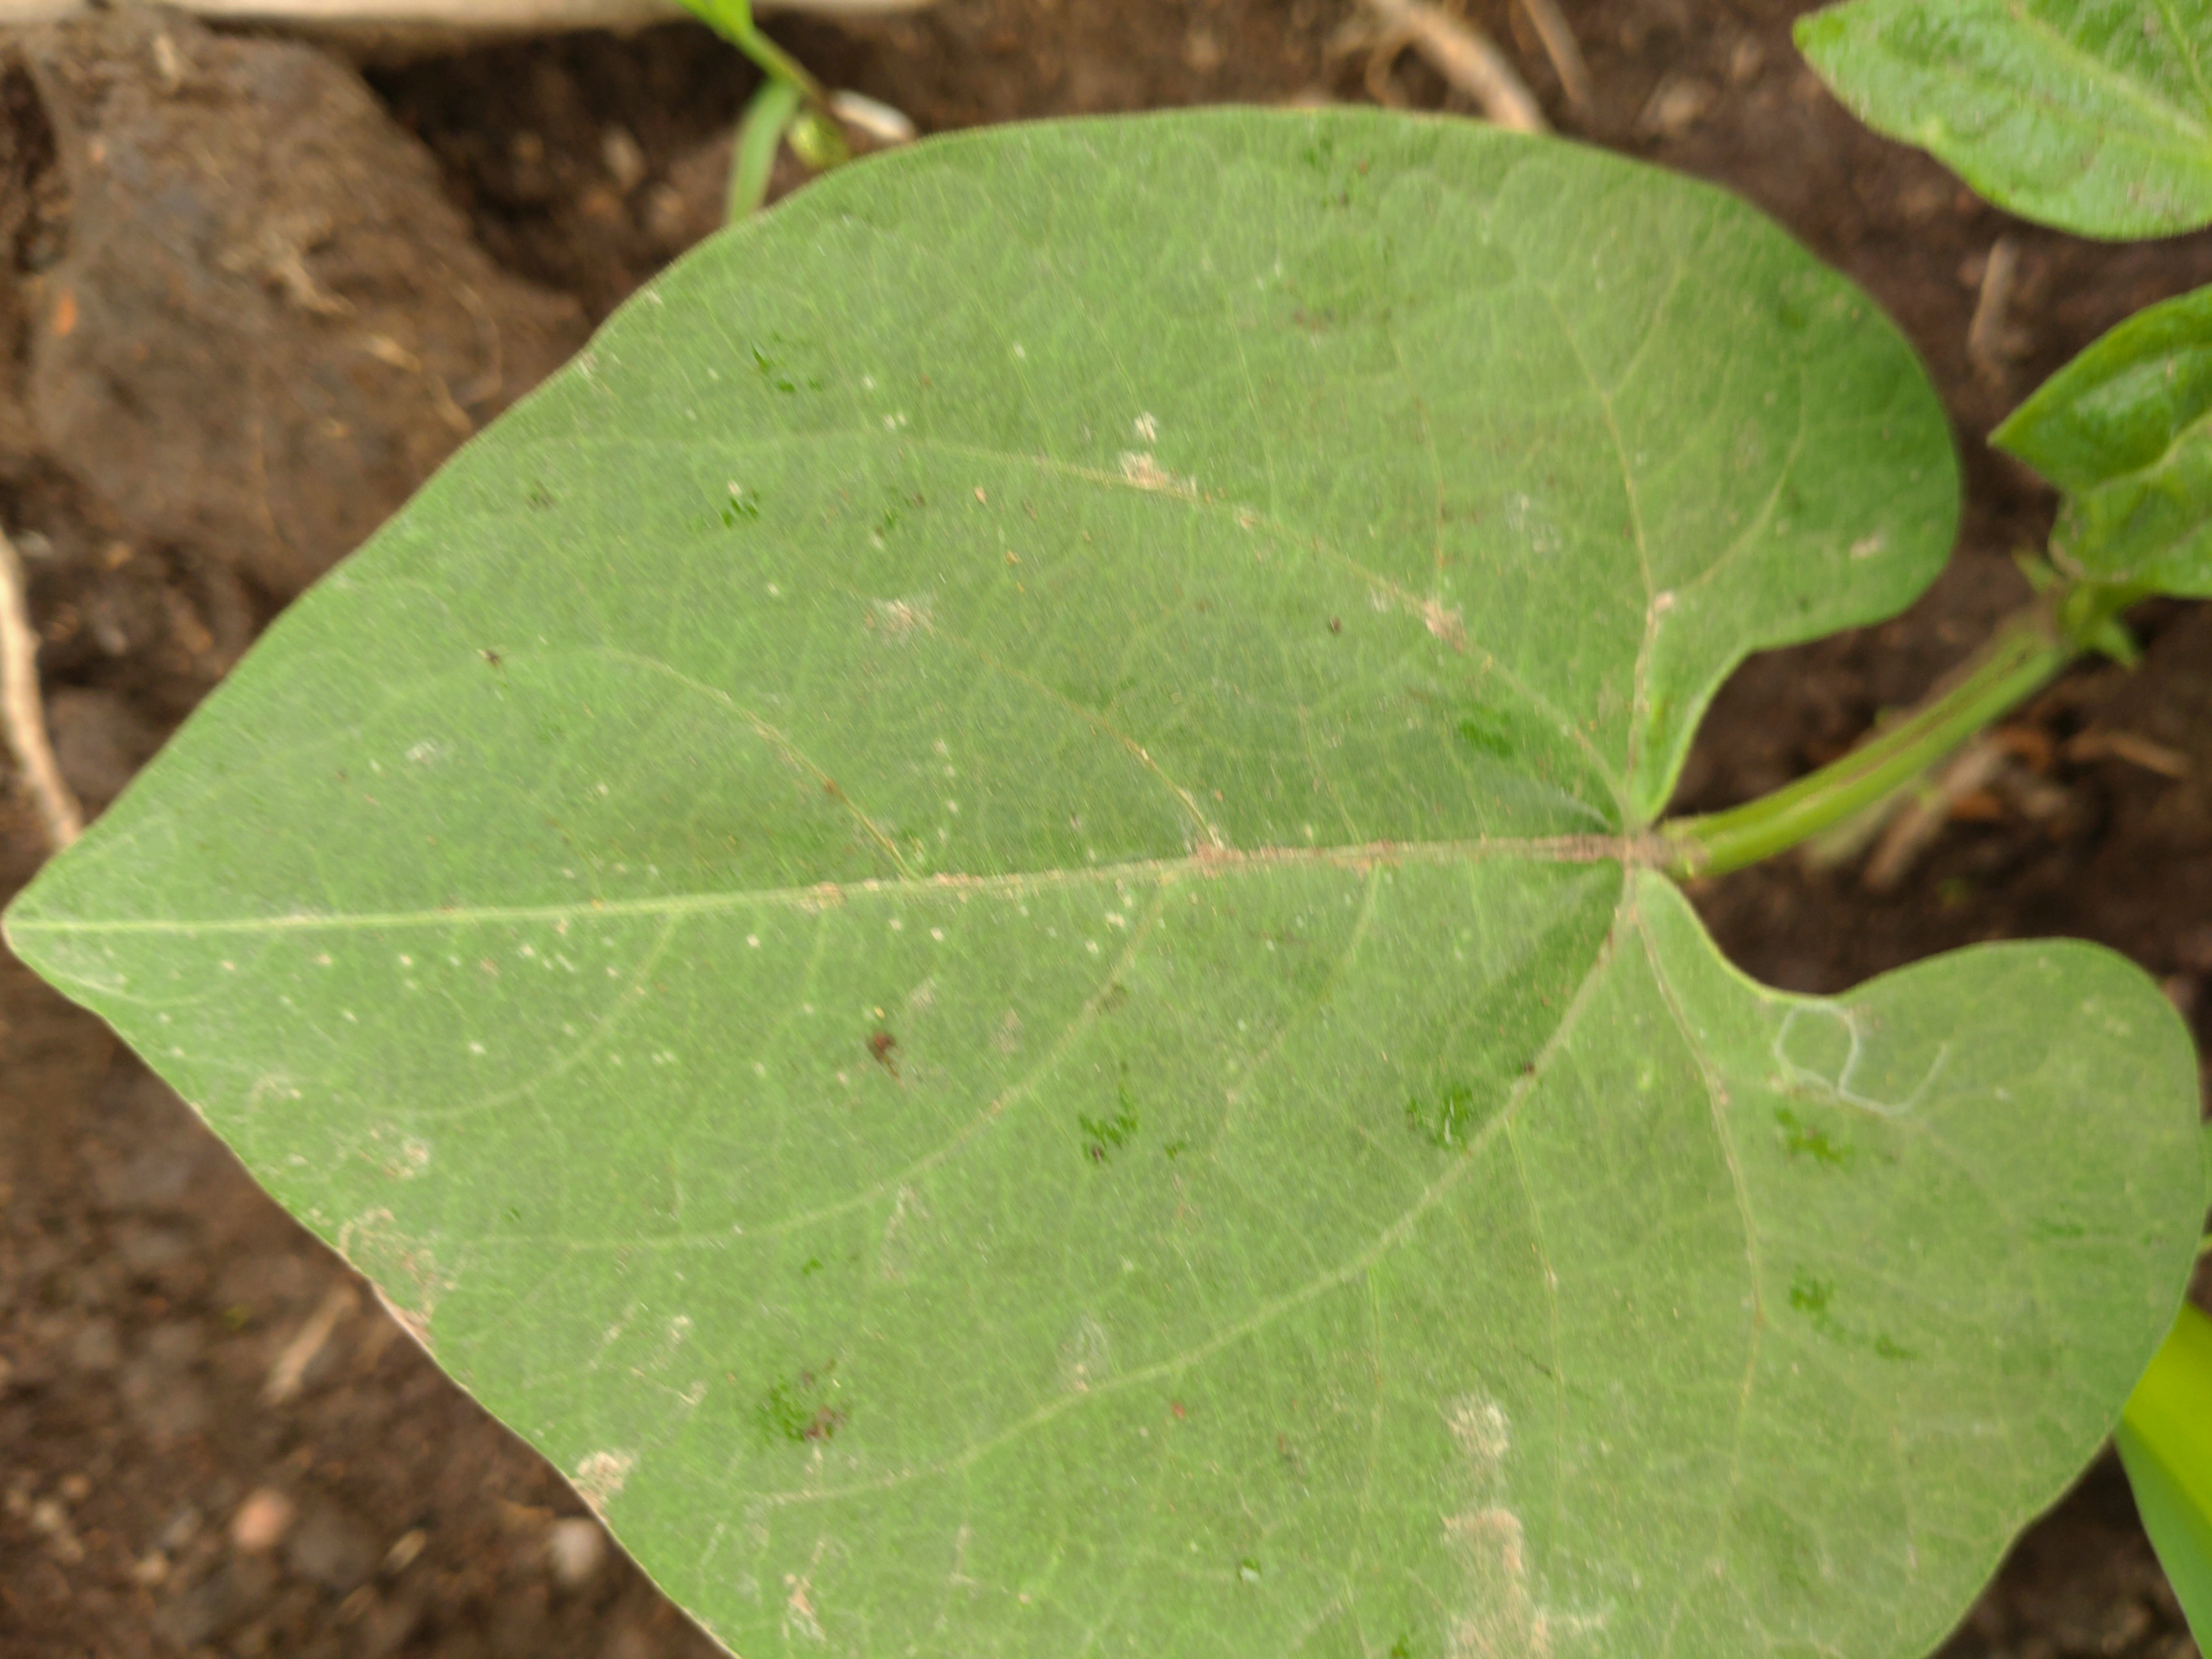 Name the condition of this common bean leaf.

healthy
